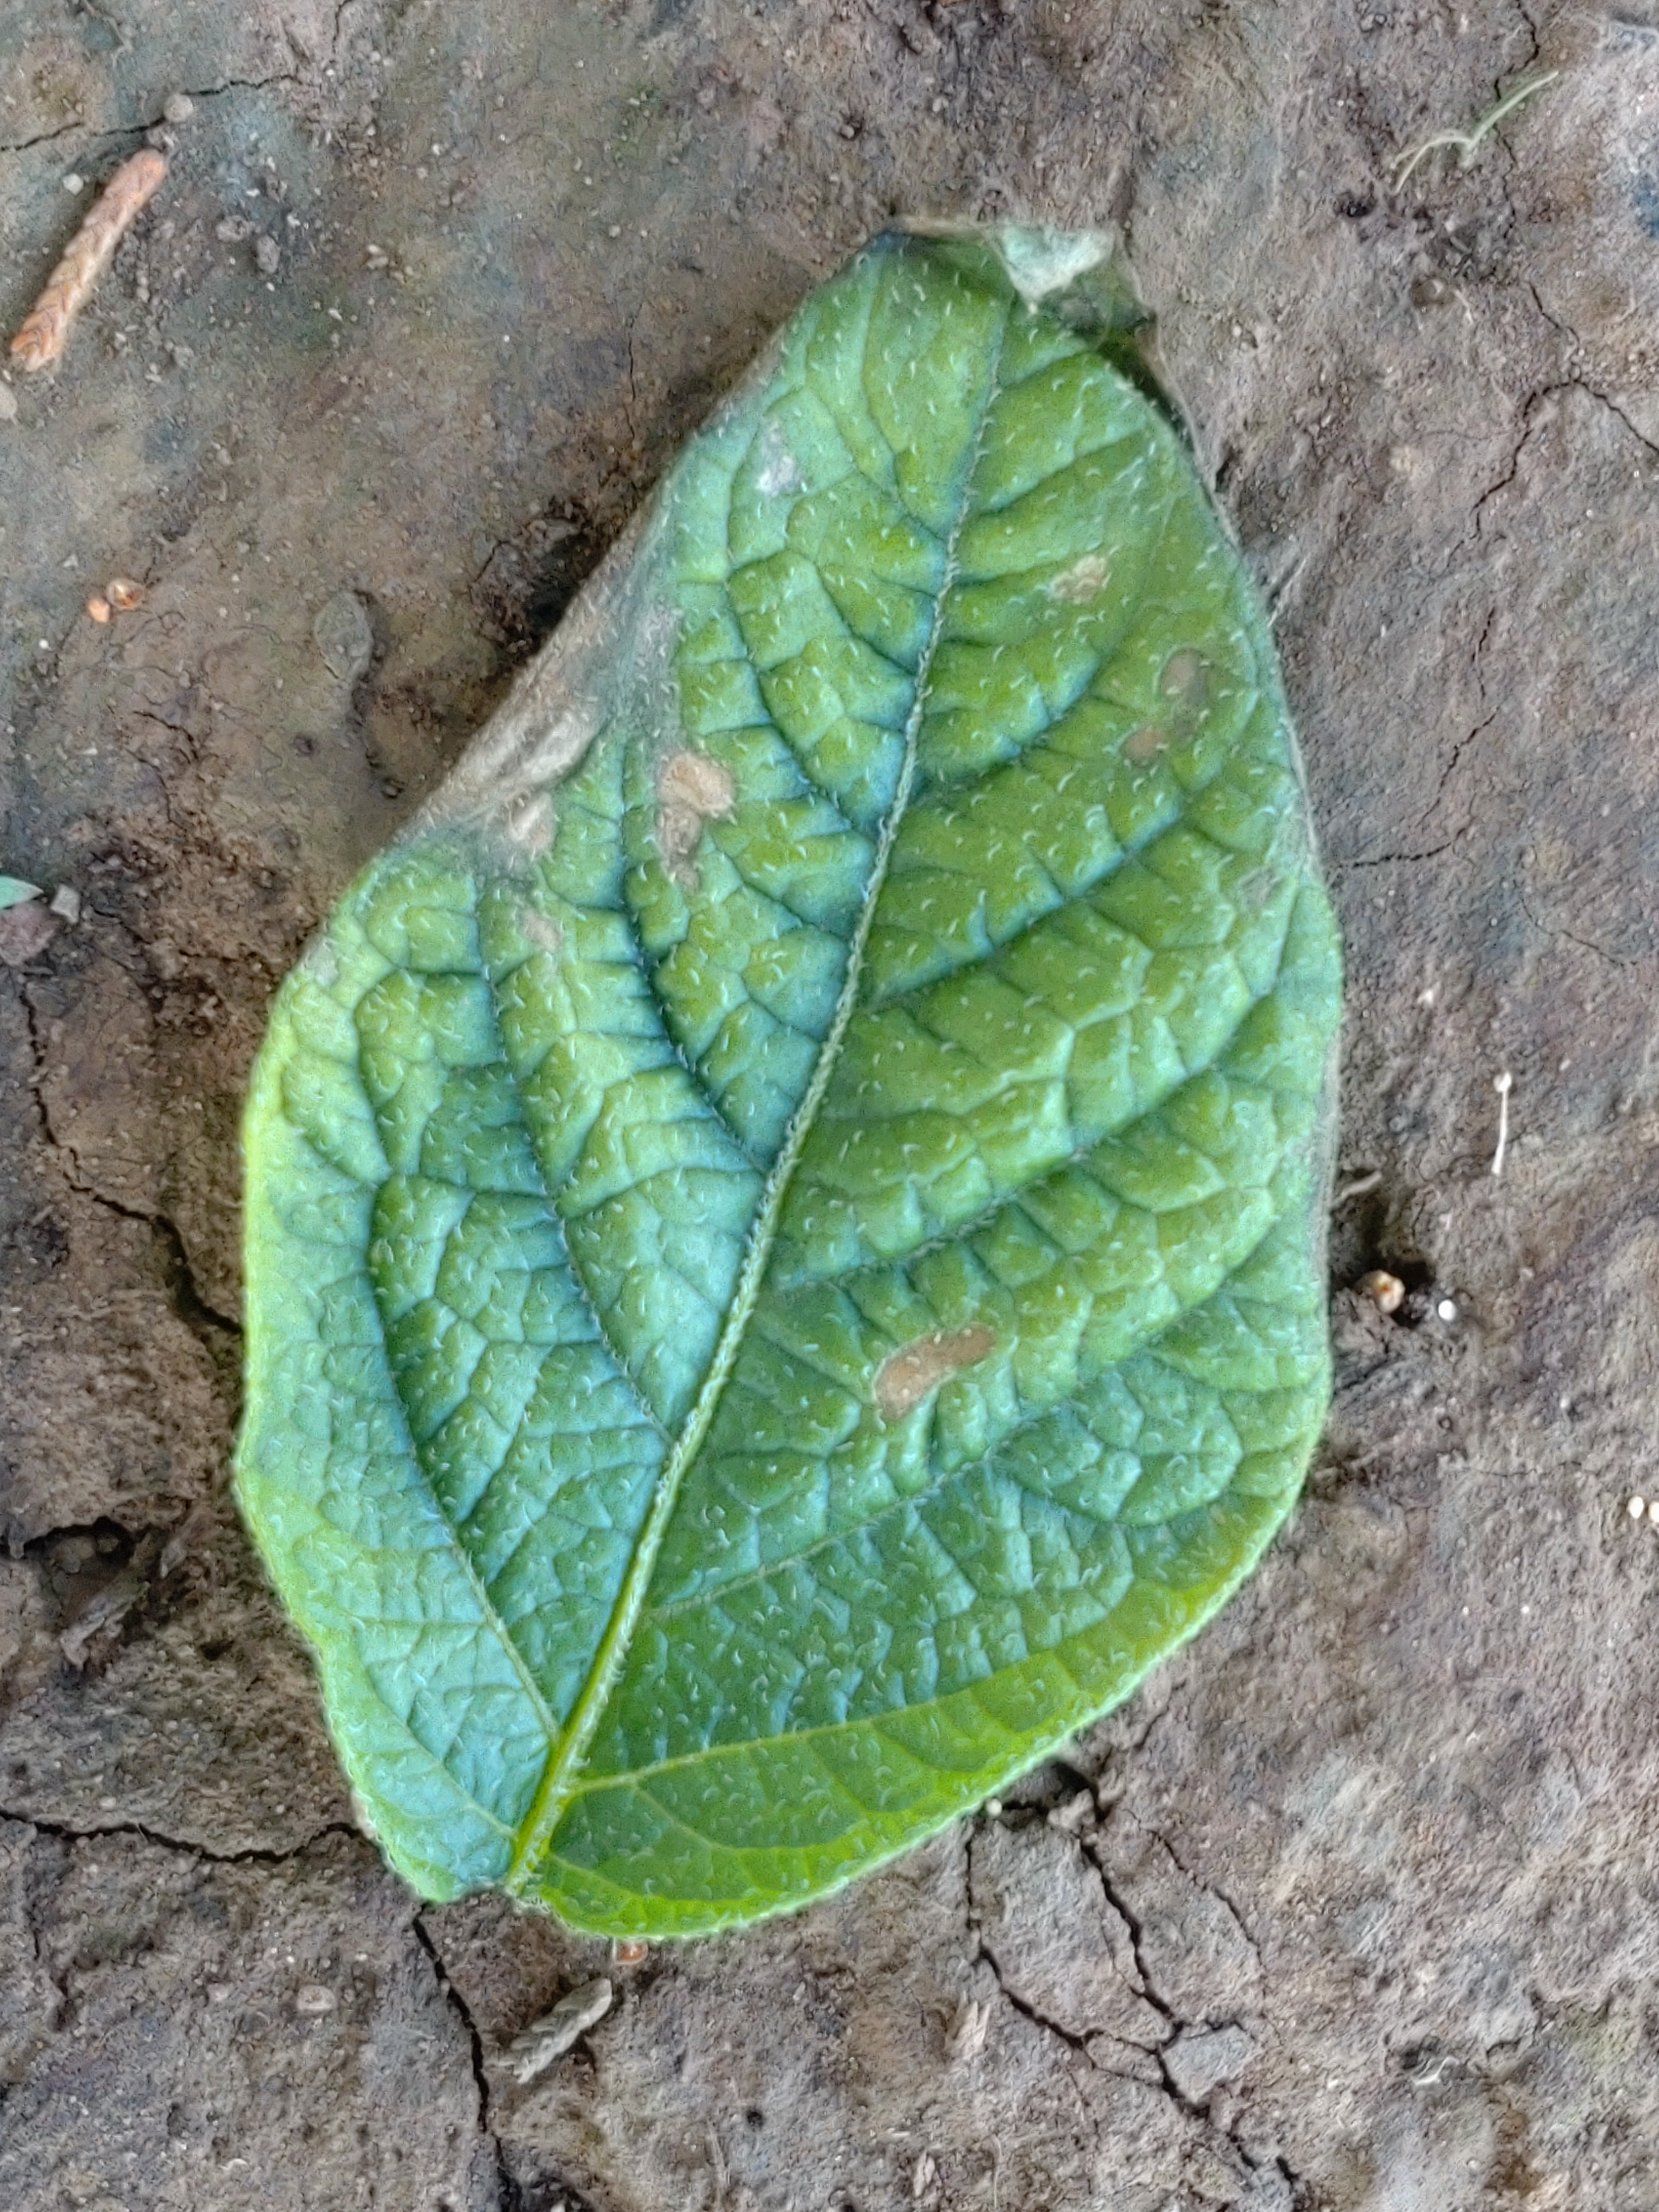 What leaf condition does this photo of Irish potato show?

early blight
